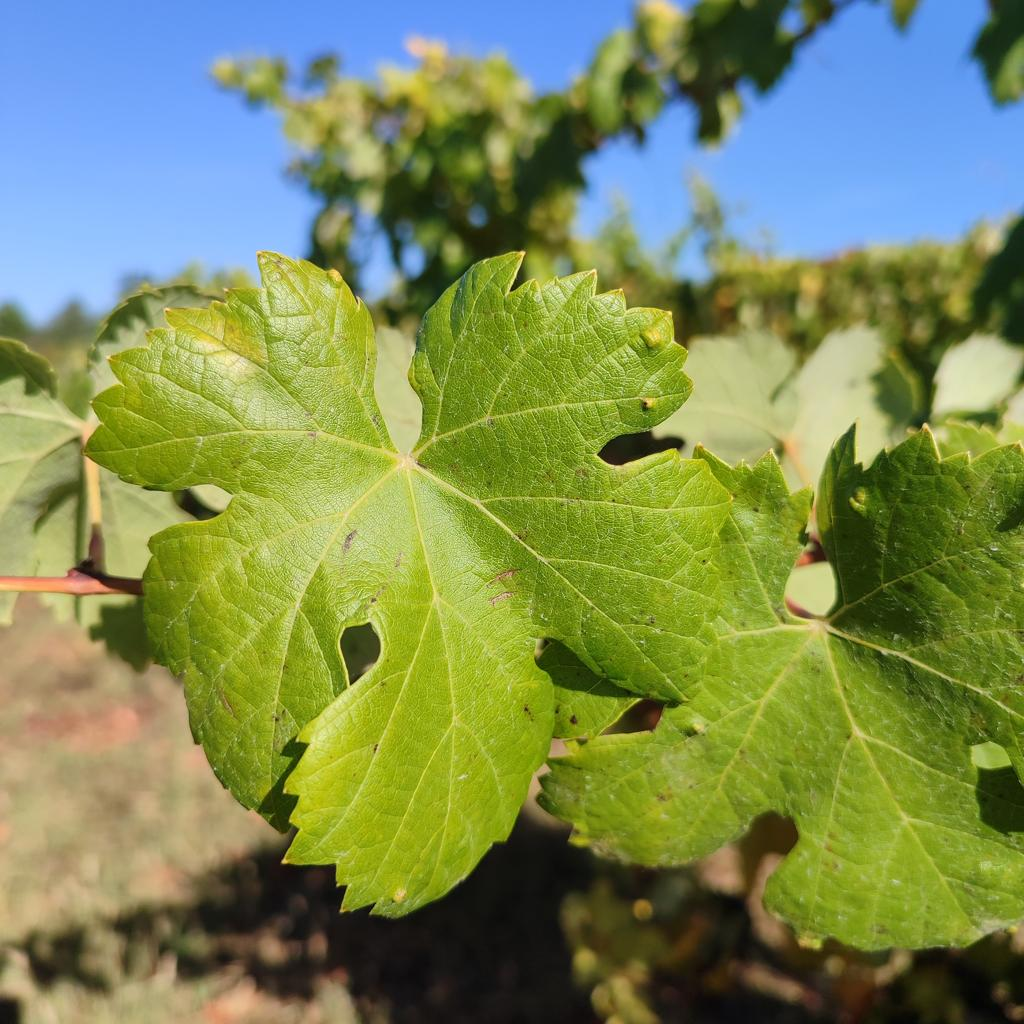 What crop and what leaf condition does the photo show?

grapevine, erineum mite
